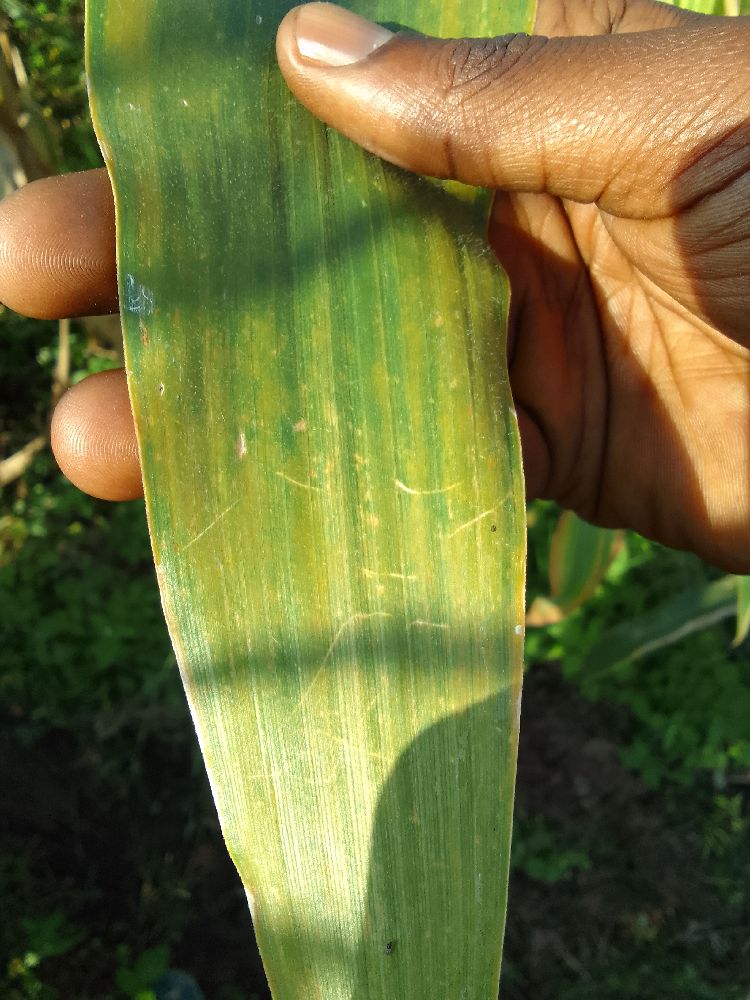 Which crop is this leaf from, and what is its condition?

maize, maize lethal necrosis
